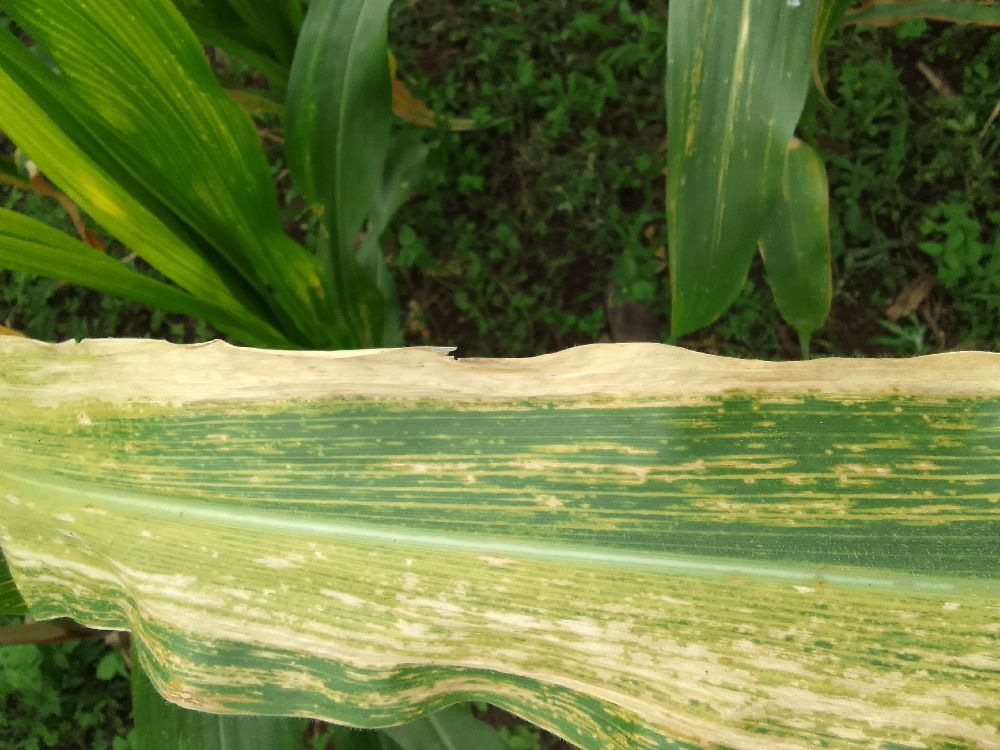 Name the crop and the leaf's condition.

maize, maize lethal necrosis
